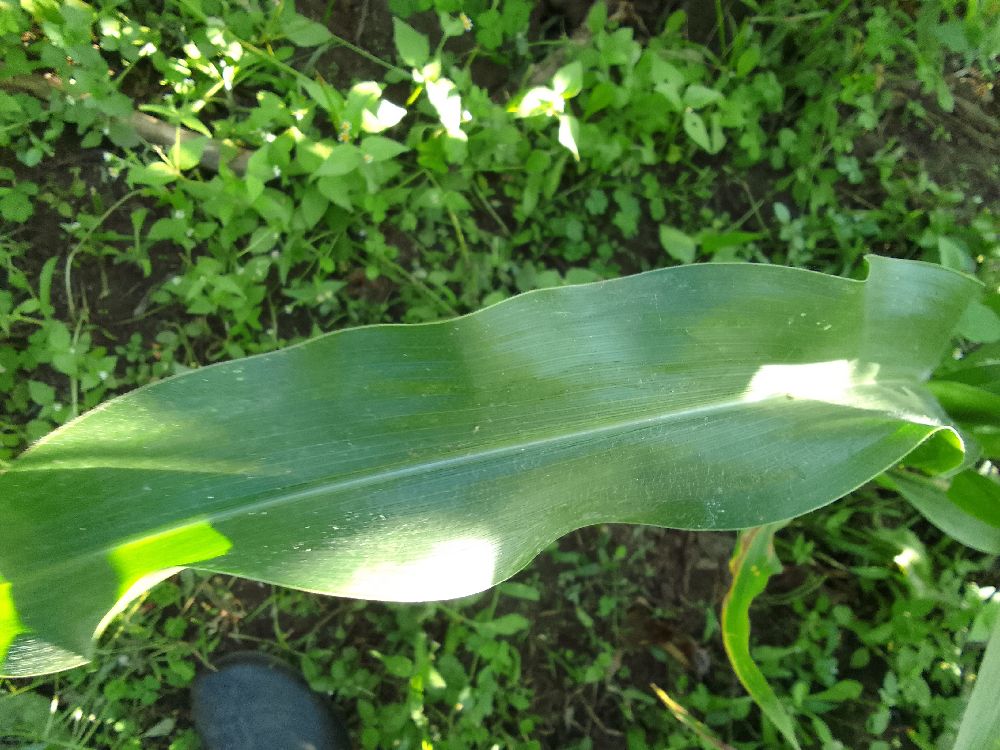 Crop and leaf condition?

maize, healthy
